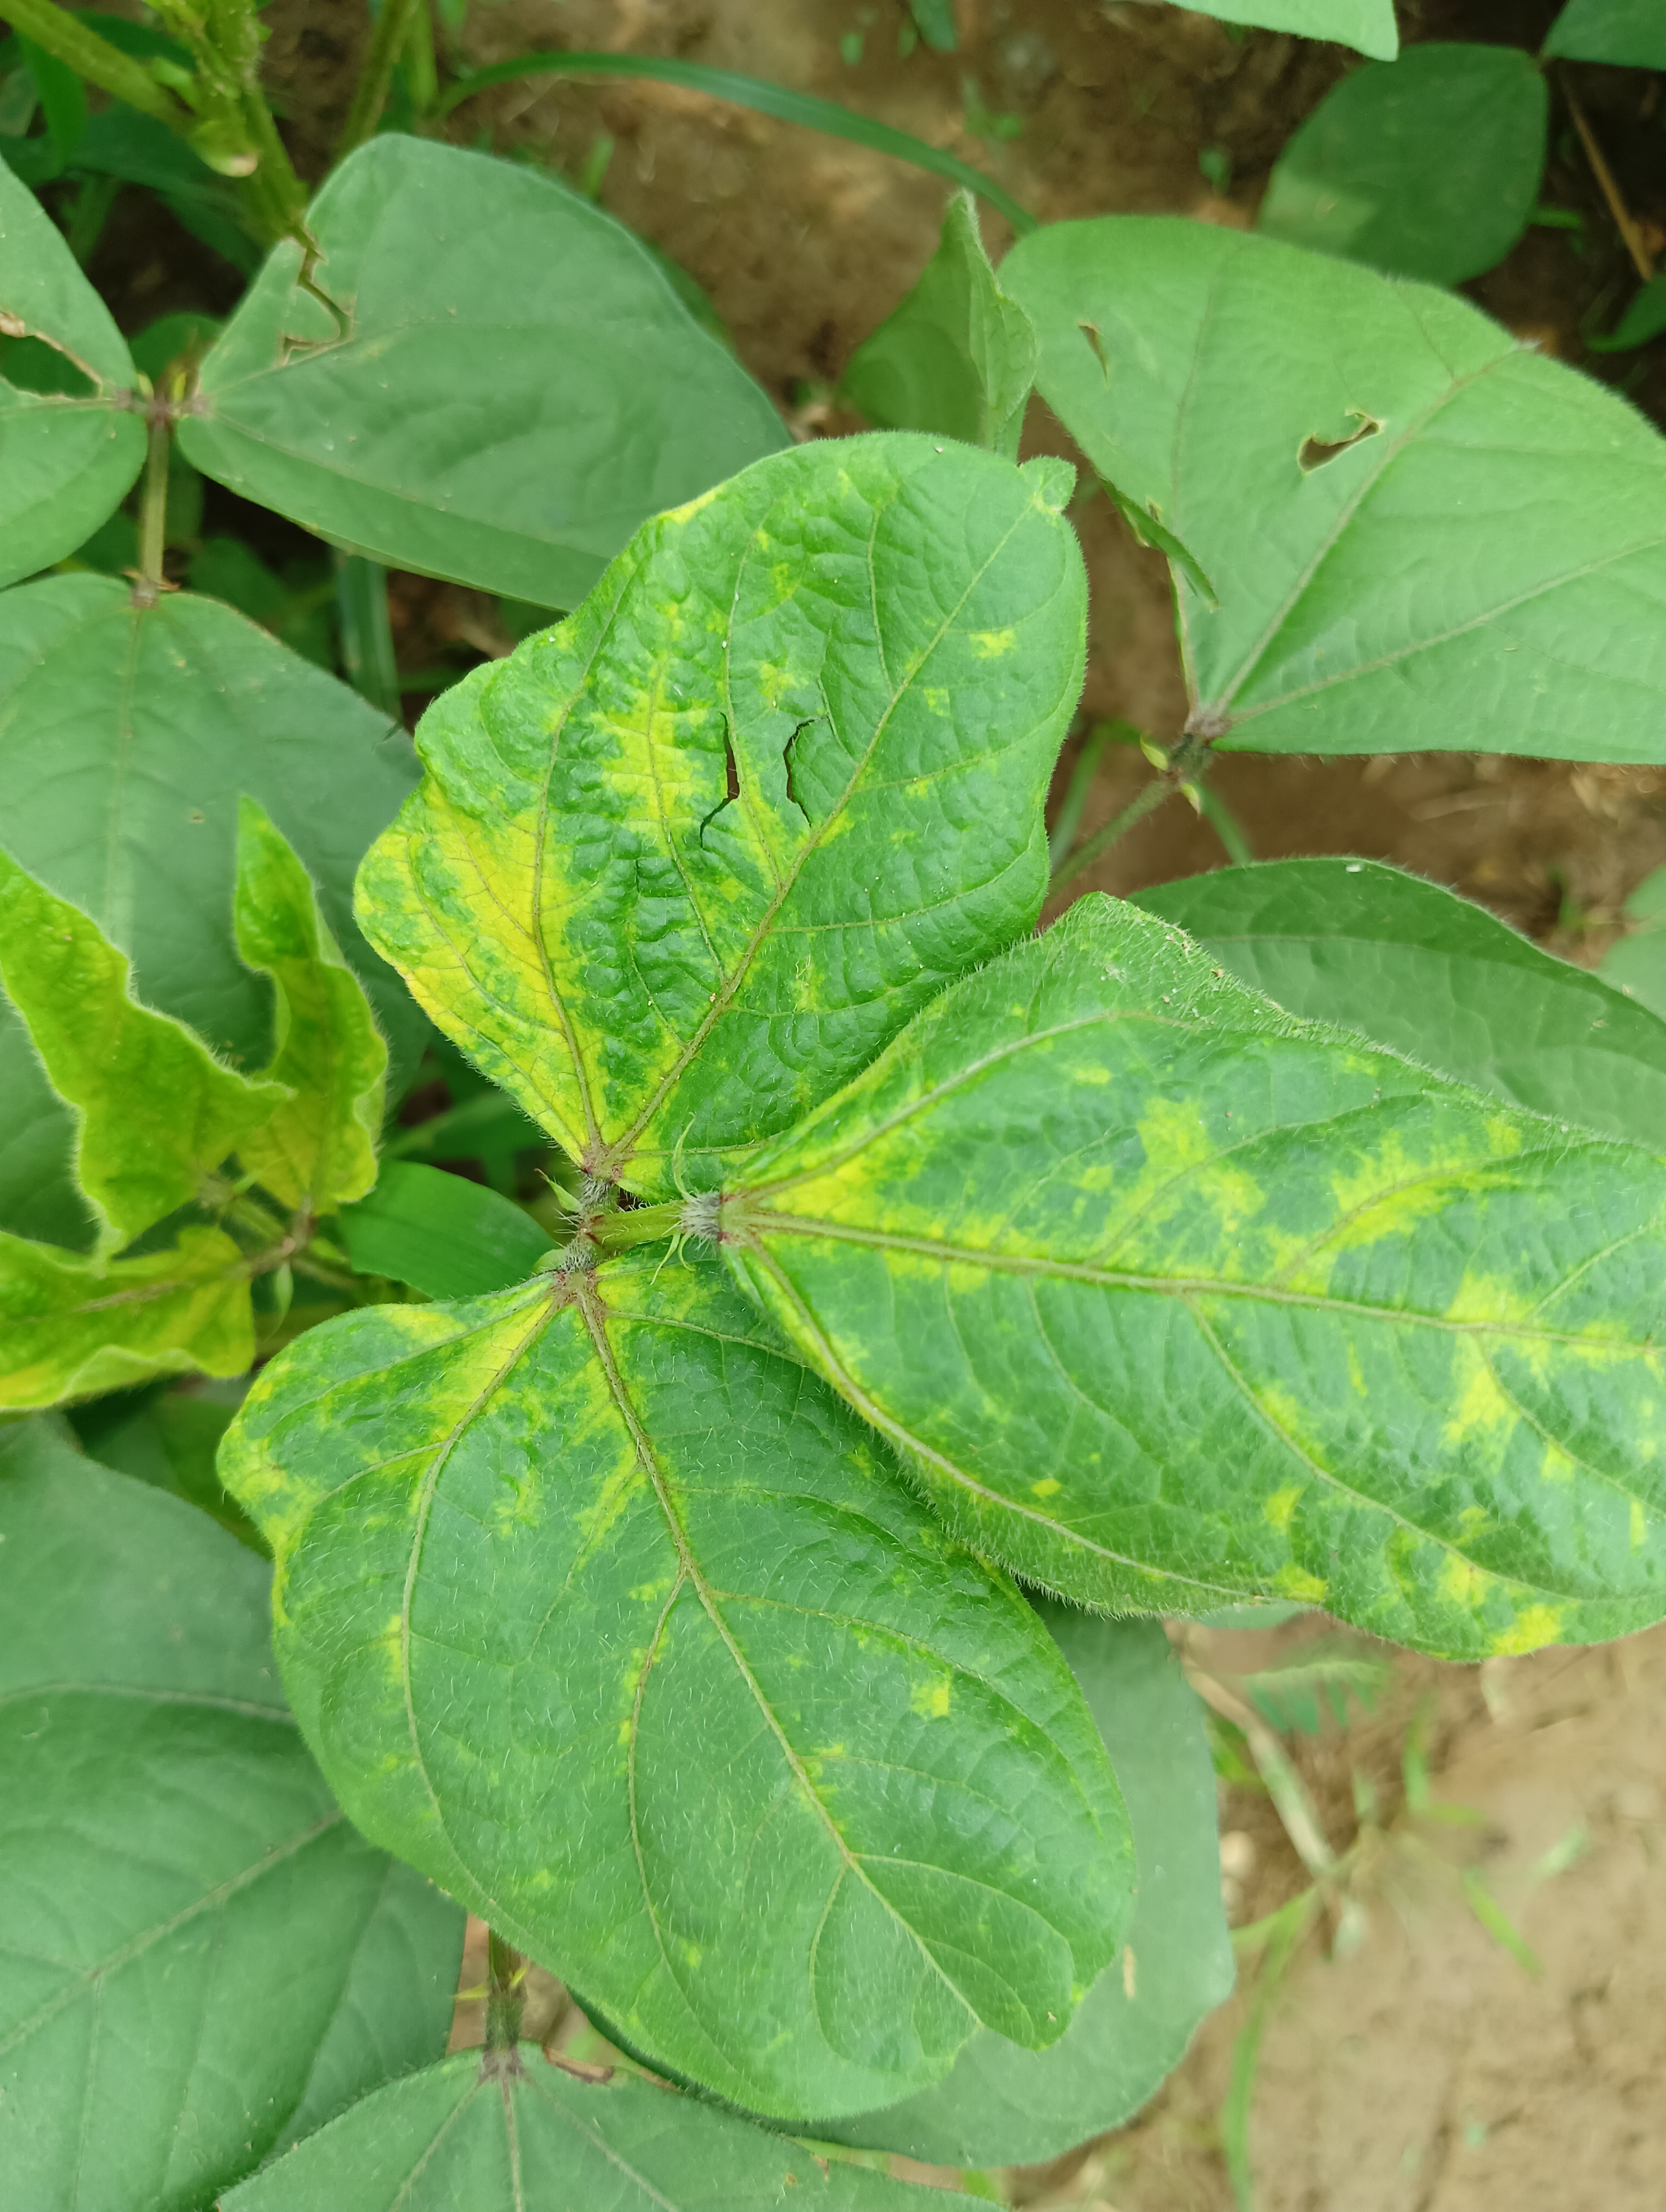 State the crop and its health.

mungbean, yellow mosaic
